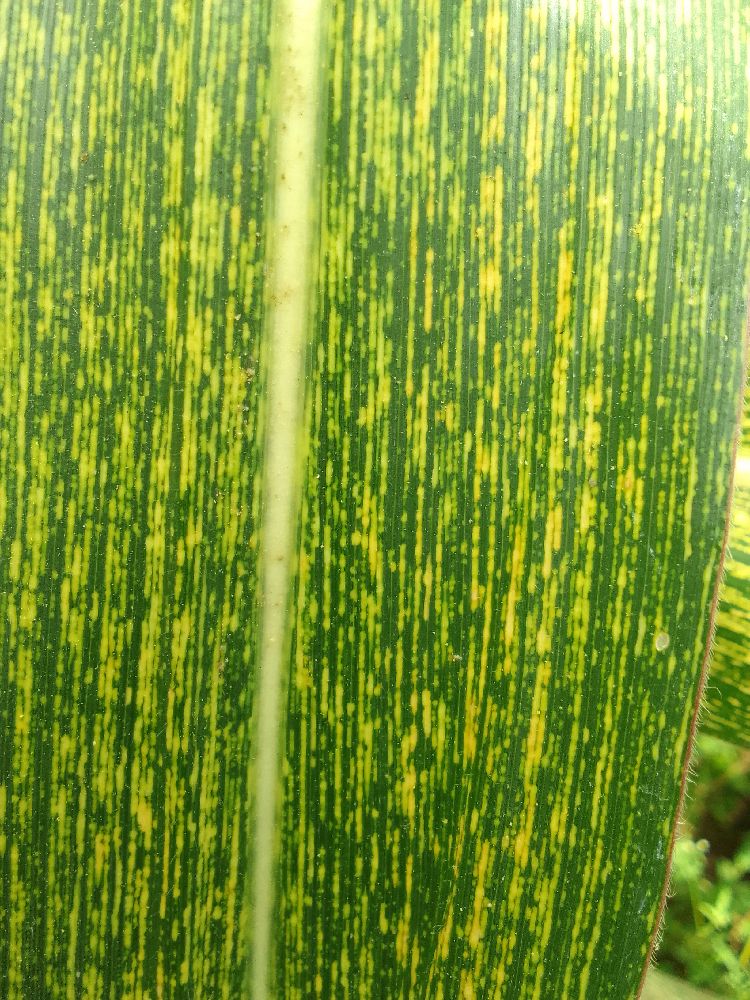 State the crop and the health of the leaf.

maize, maize streak virus
